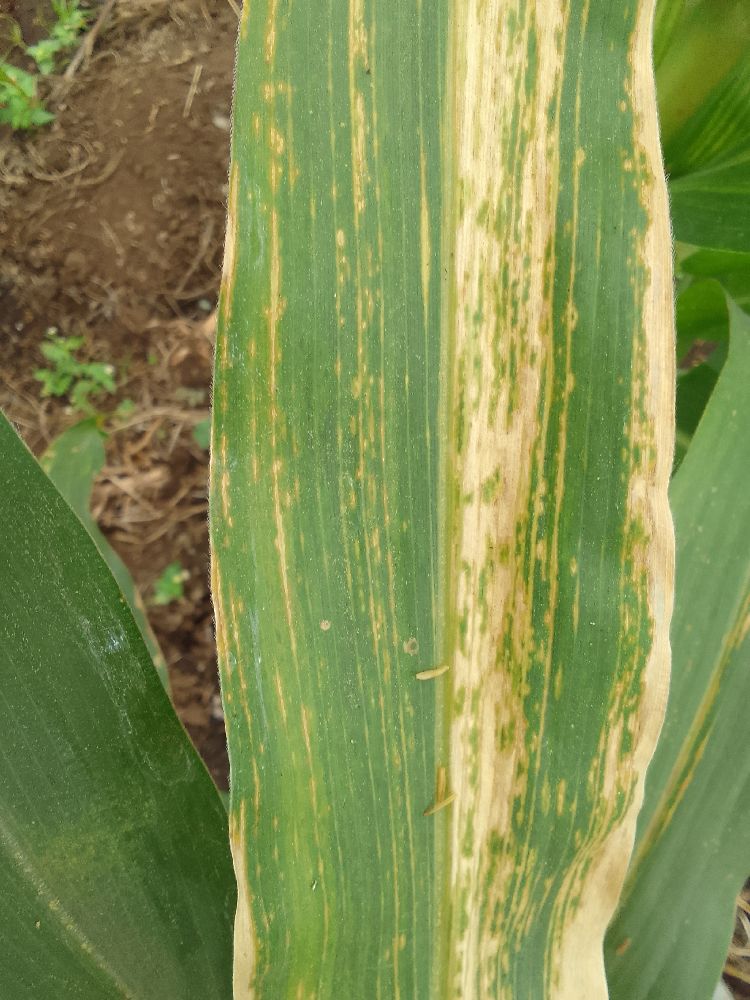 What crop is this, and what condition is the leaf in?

maize, maize lethal necrosis
